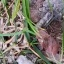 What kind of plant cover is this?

grass
